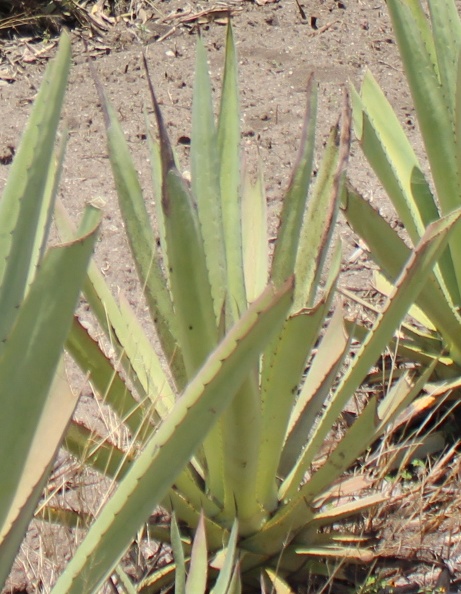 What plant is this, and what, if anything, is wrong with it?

agave, small
